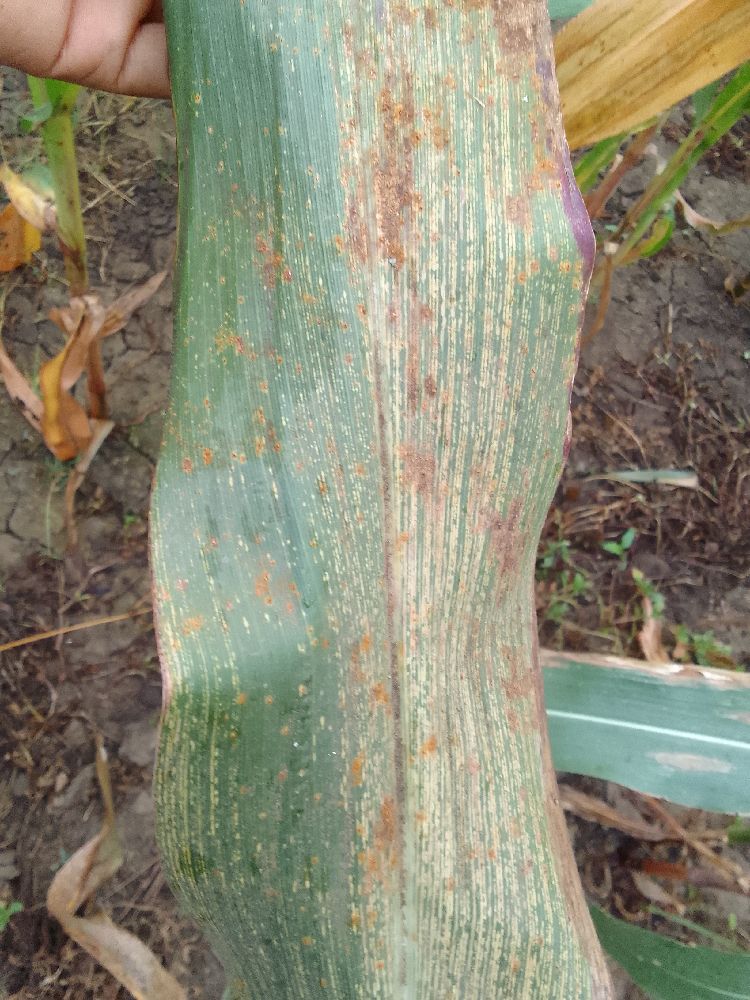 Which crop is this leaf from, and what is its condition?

maize, maize streak virus
